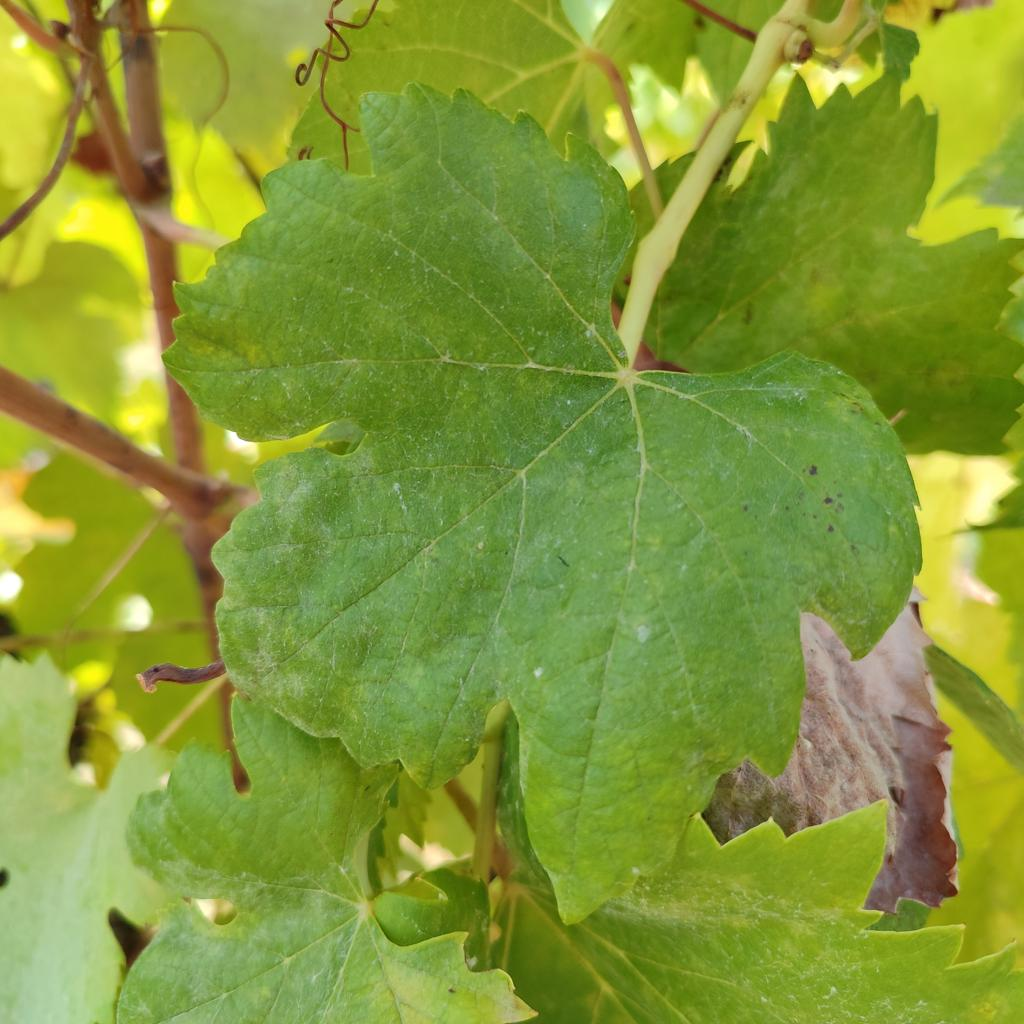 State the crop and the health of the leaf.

grapevine, powdery mildew
